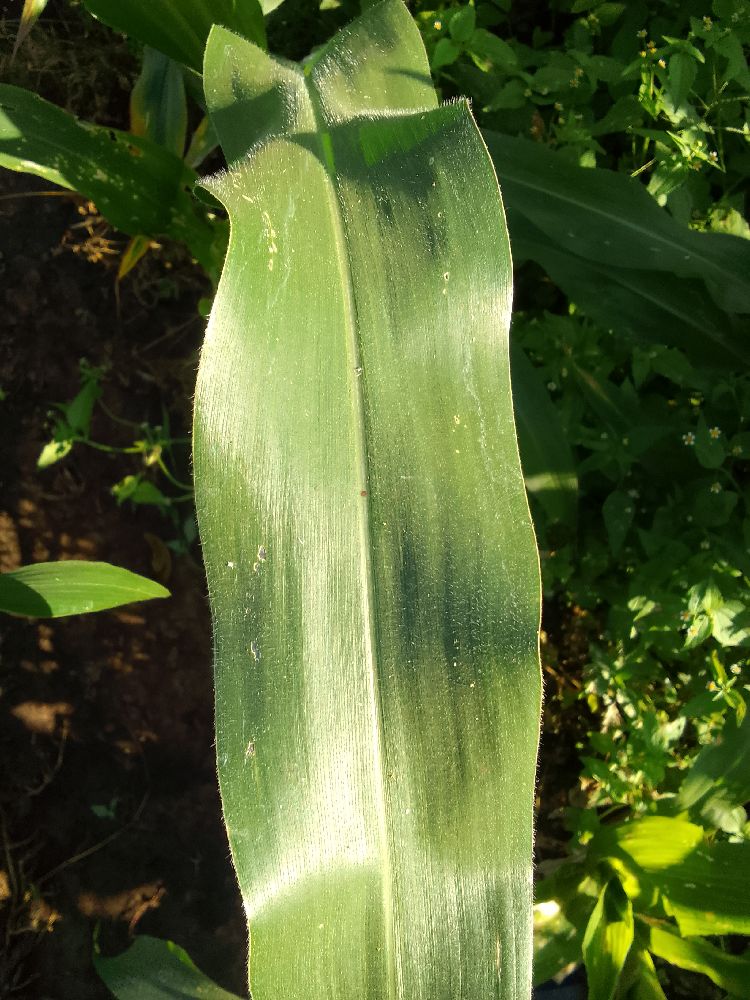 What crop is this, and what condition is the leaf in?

maize, healthy
